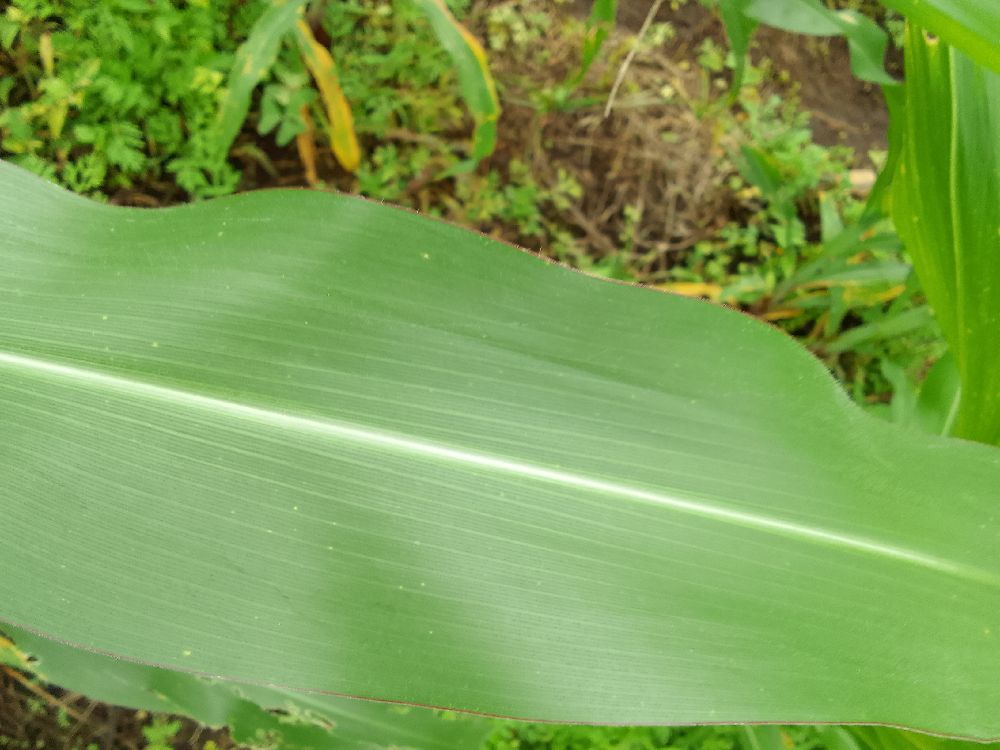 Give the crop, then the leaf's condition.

maize, healthy
